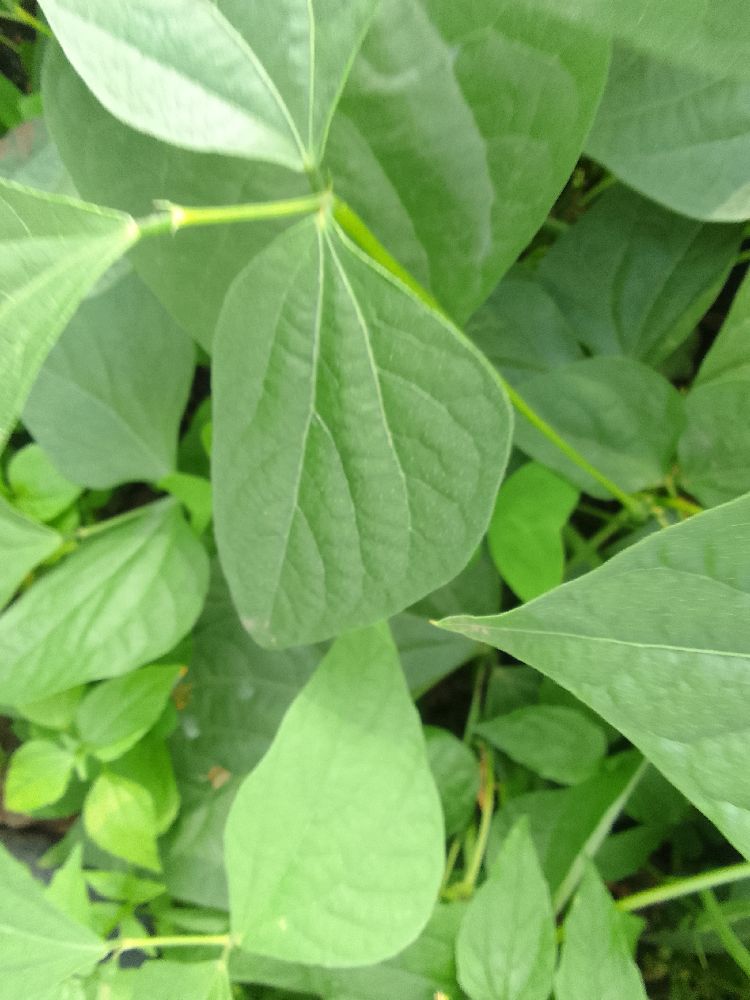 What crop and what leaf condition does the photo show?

common bean, healthy
